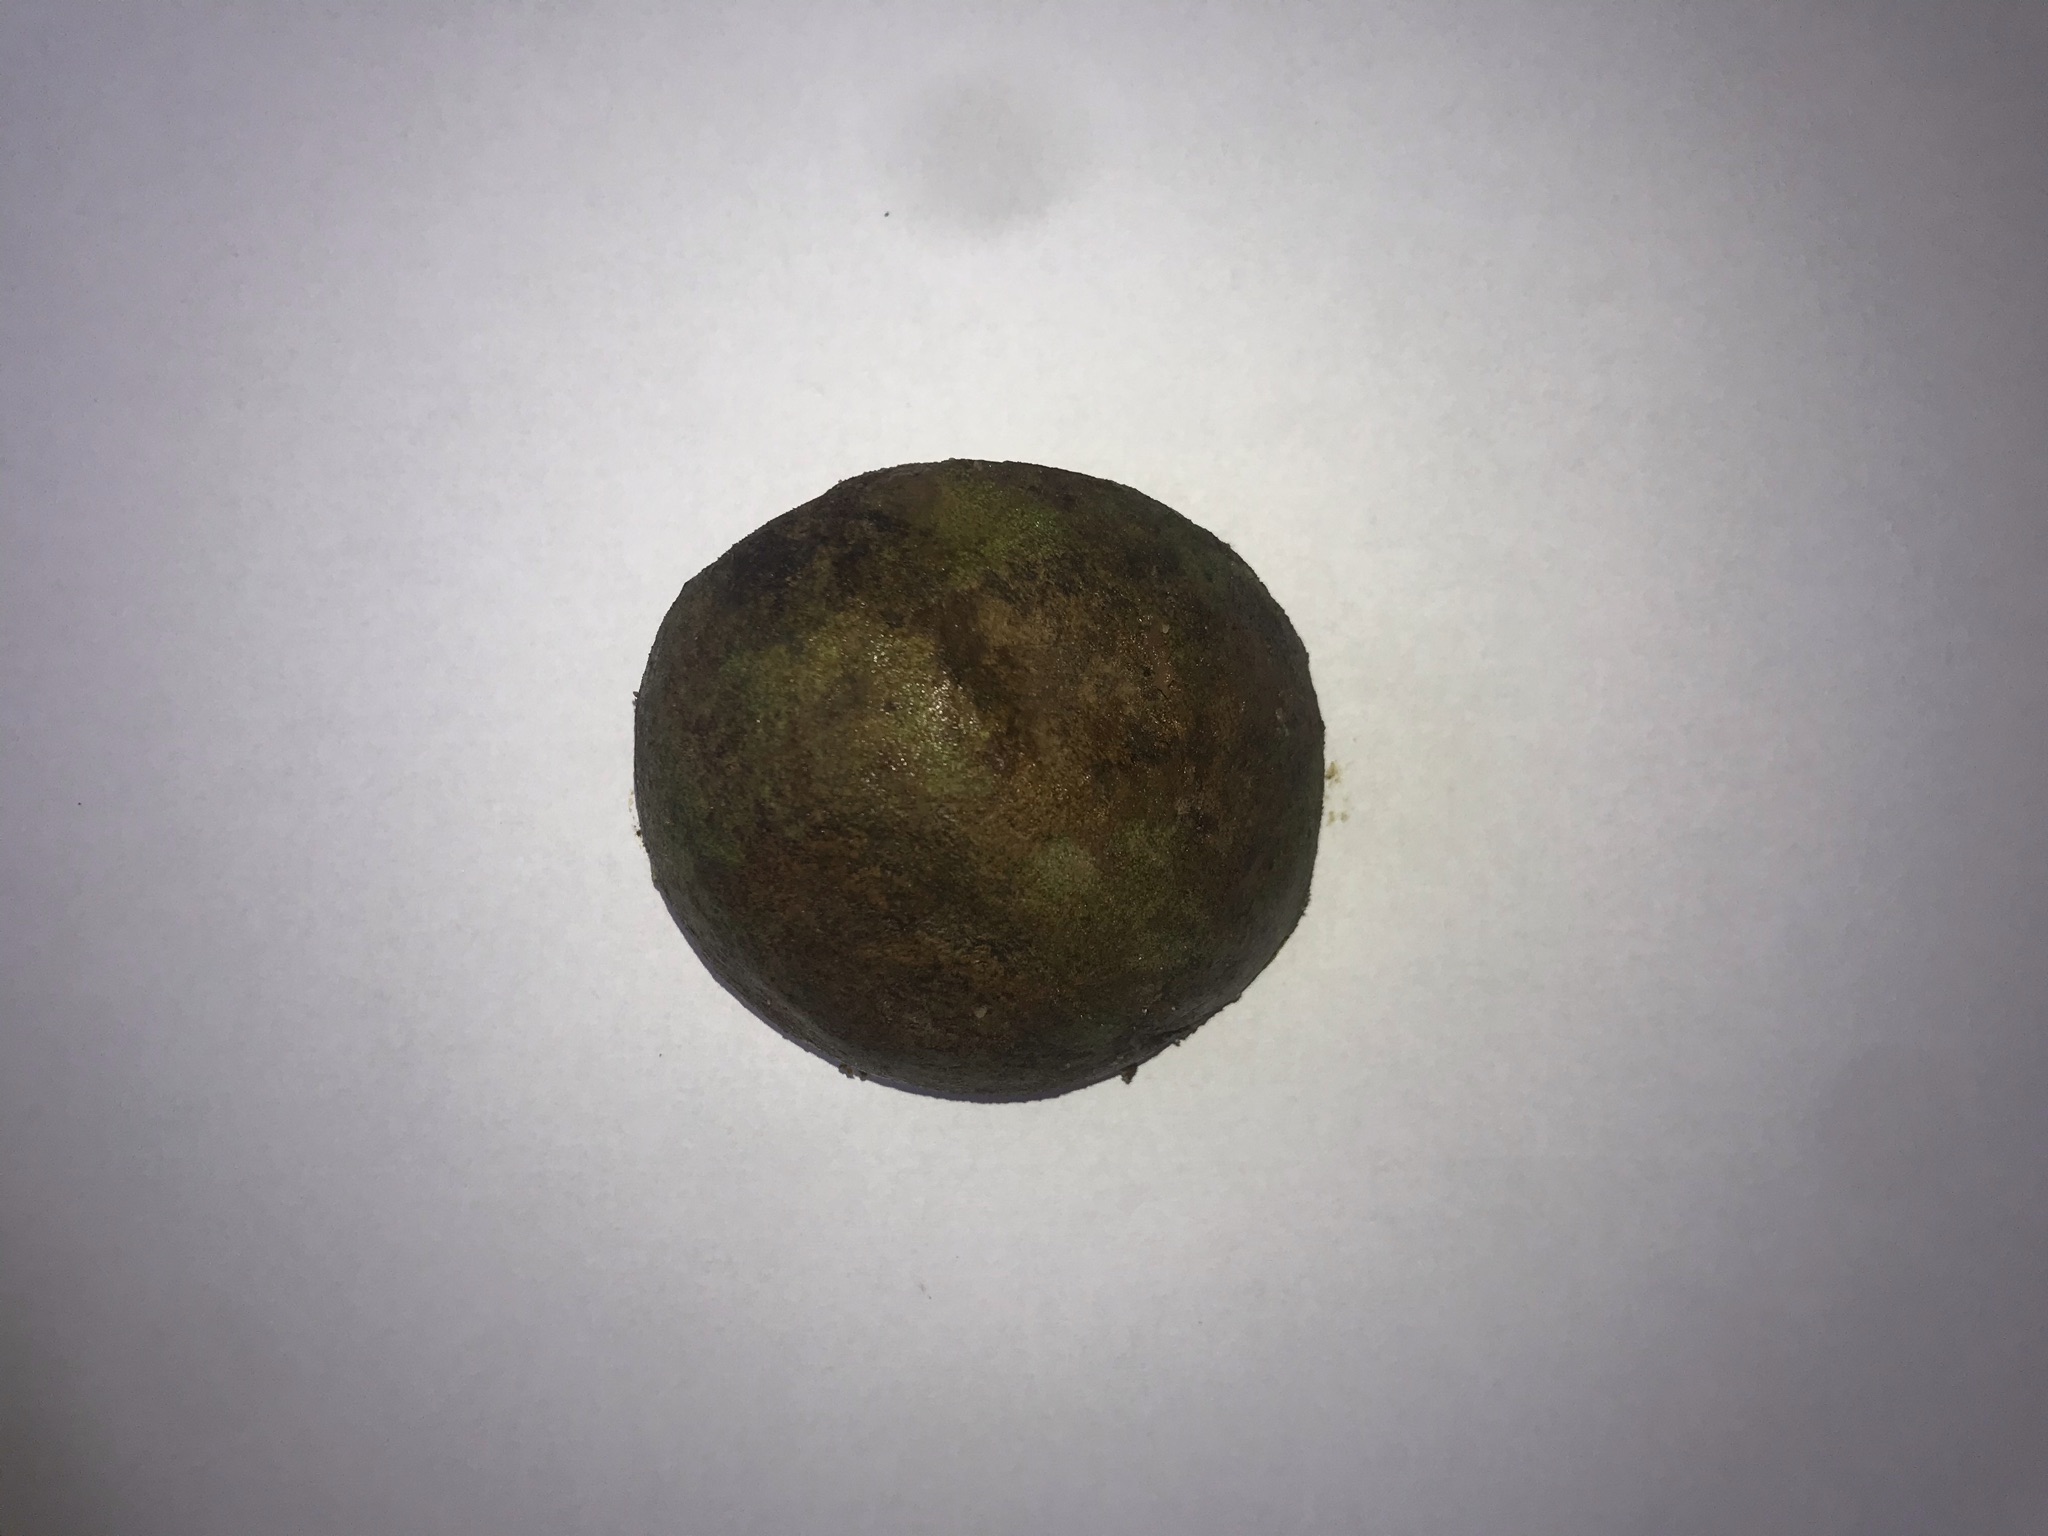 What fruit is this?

pequi
